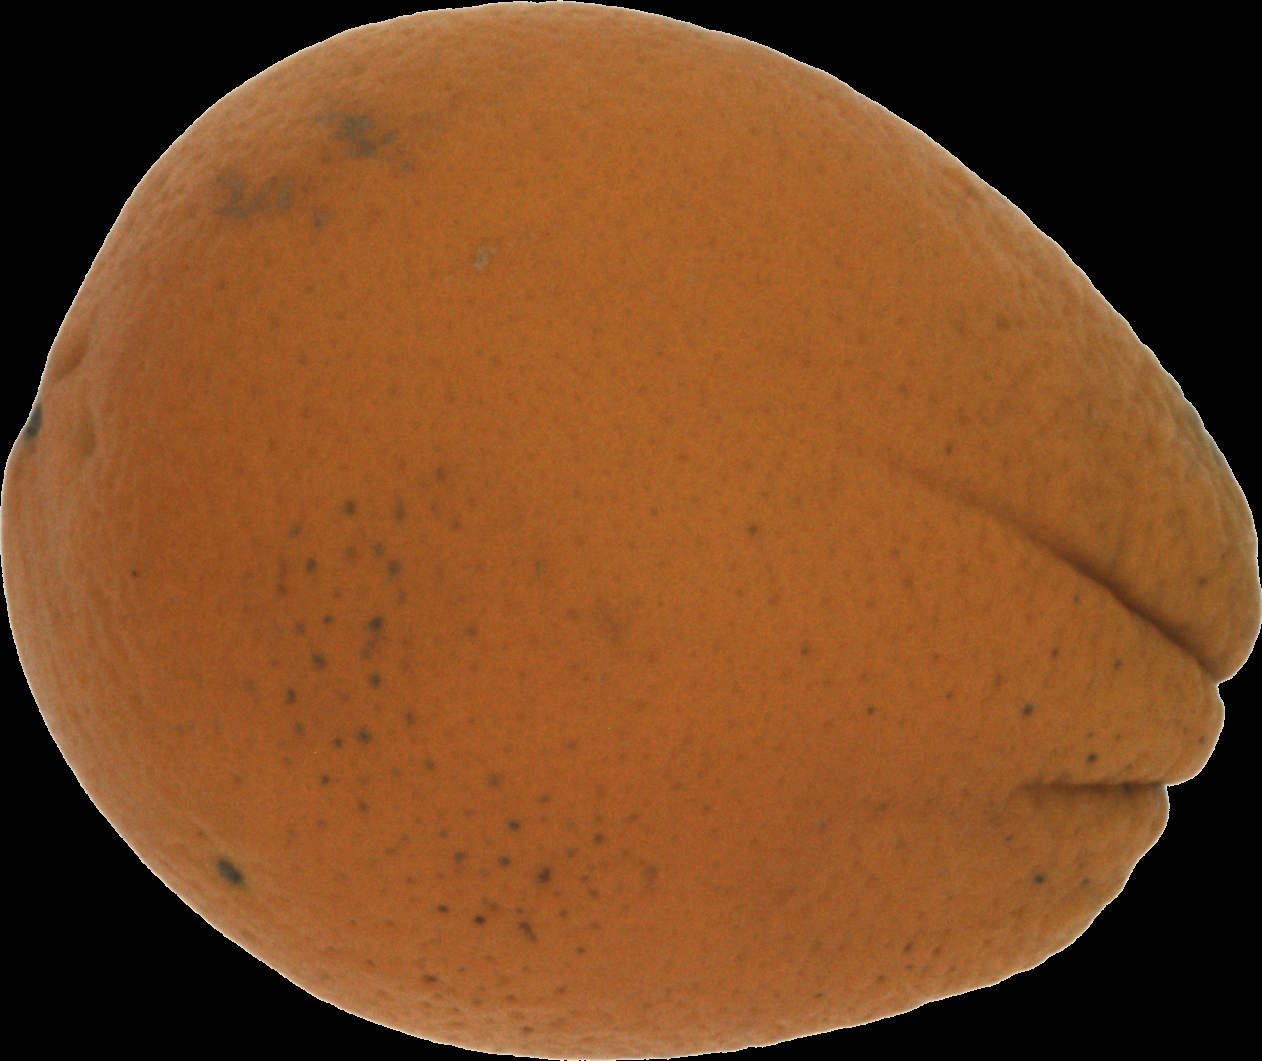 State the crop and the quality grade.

orange, bad
